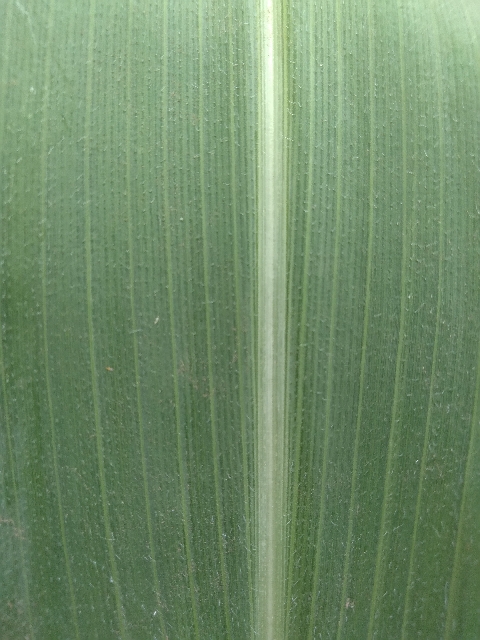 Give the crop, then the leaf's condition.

maize, healthy
